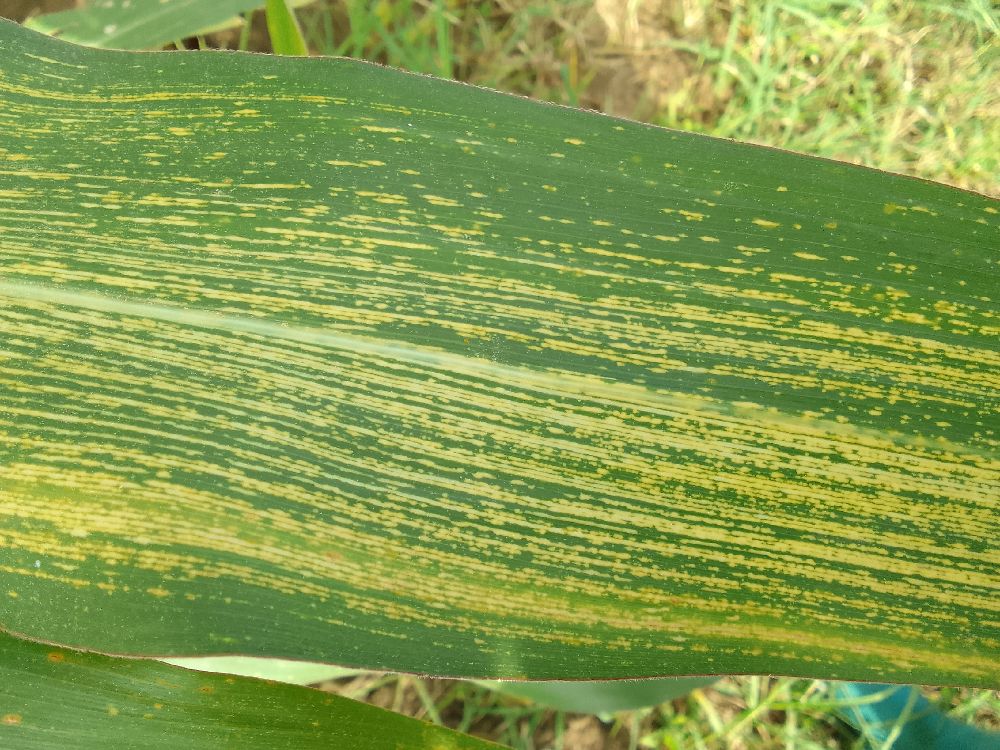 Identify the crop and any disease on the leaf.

maize, maize streak virus
